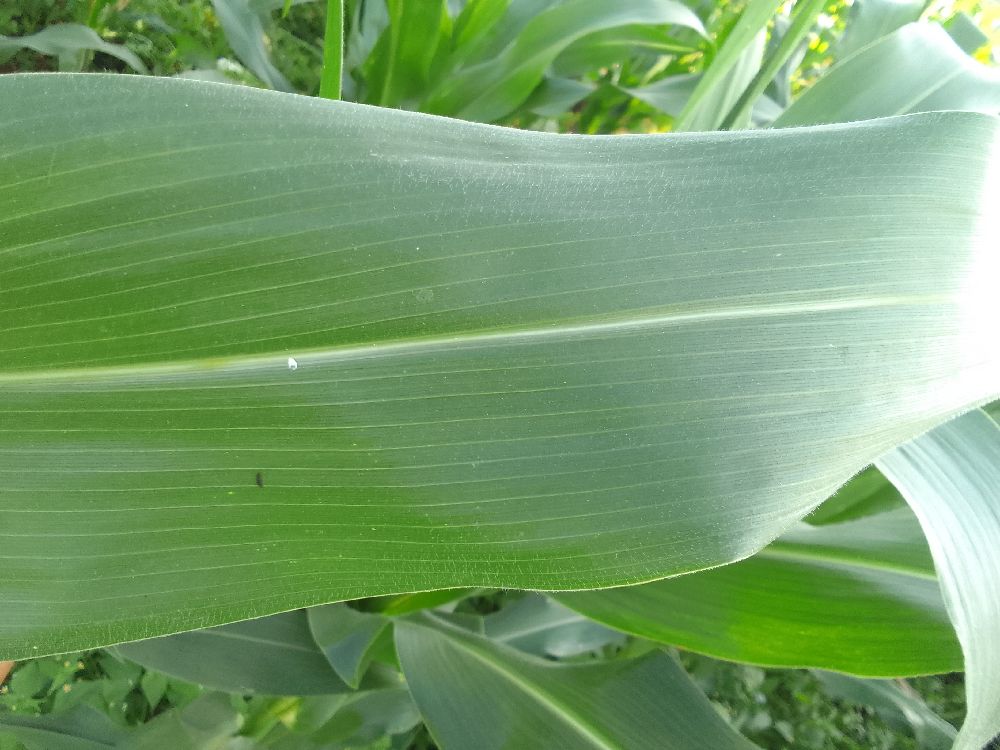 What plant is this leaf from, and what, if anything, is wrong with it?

maize, healthy
